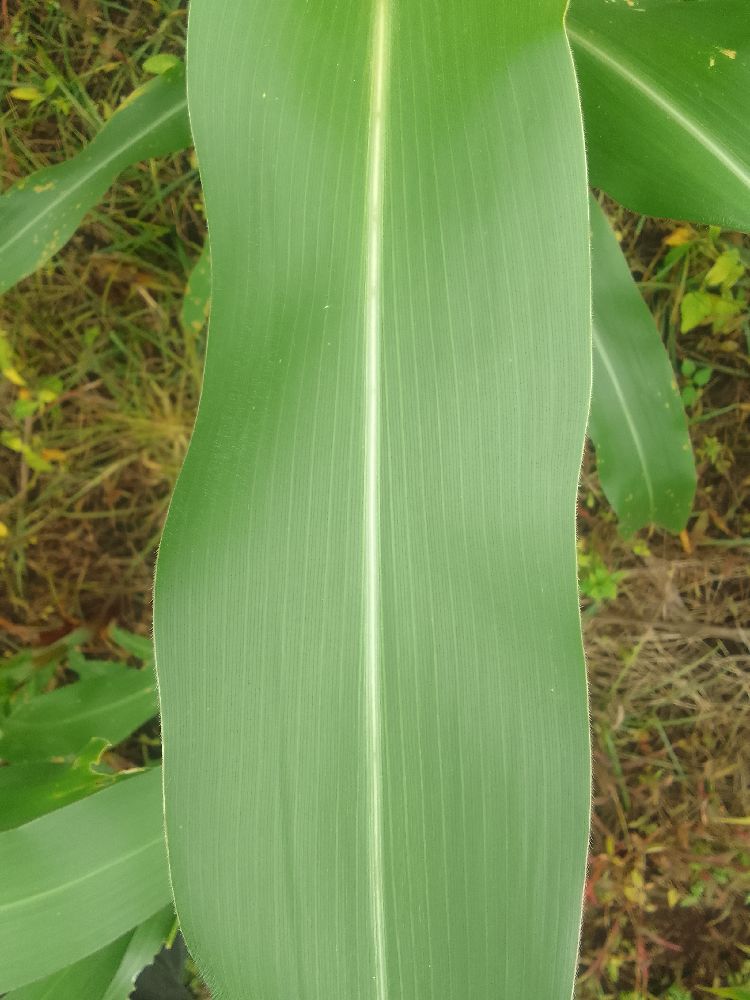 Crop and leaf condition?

maize, healthy
